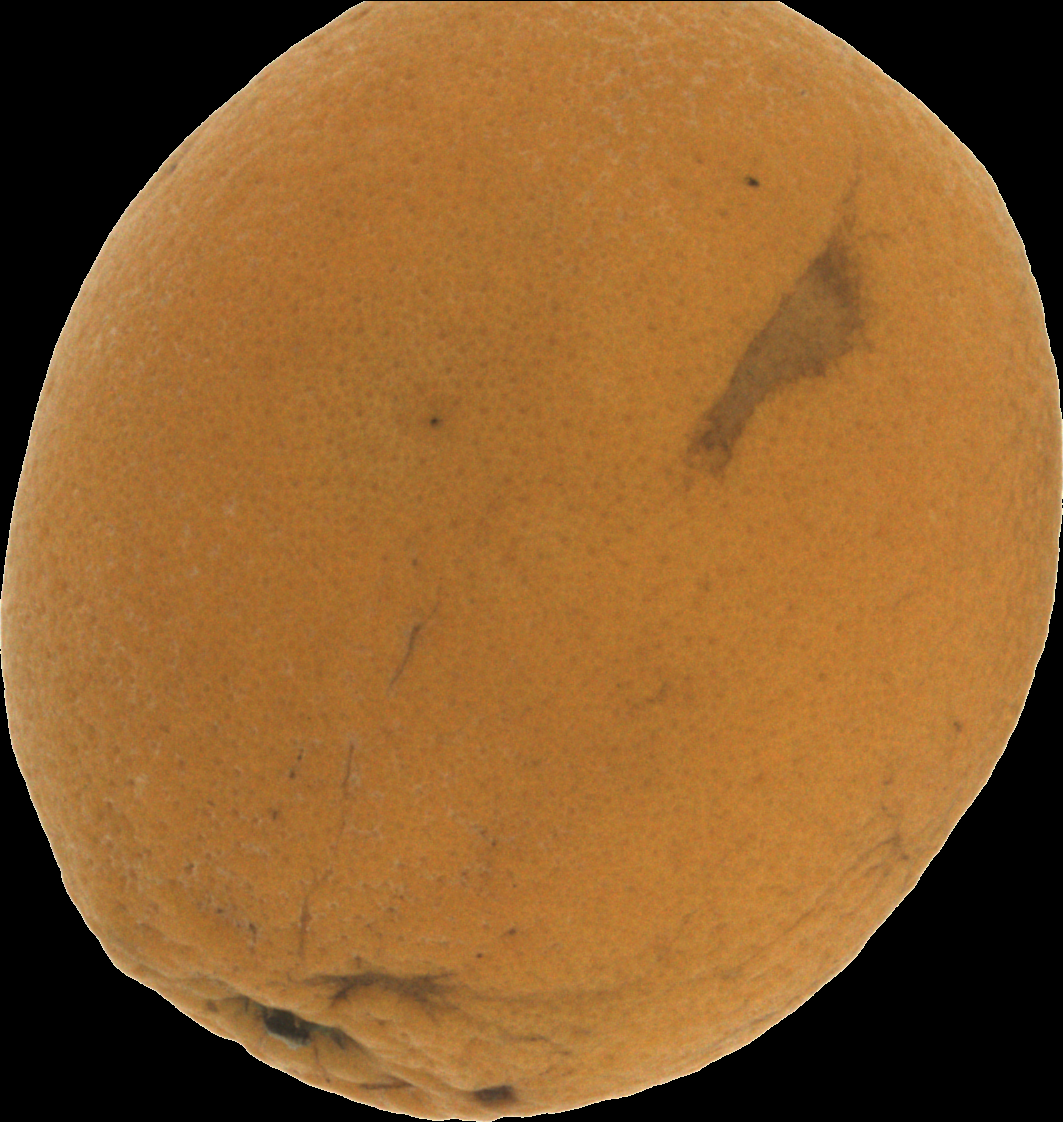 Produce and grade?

orange, bad
